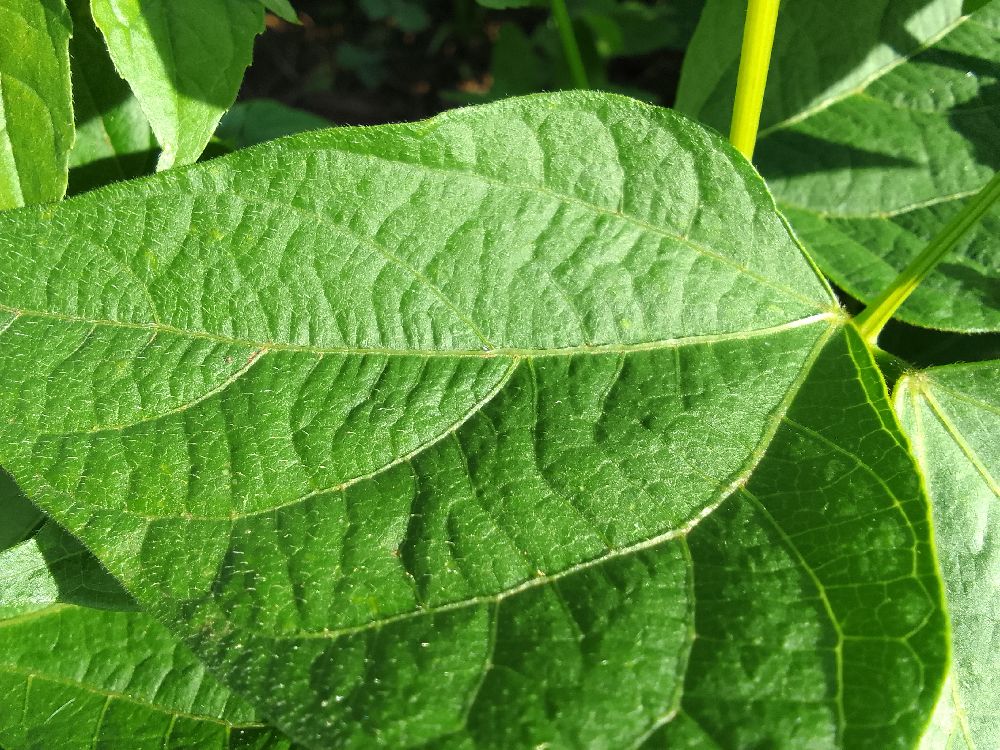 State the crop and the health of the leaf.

common bean, healthy
